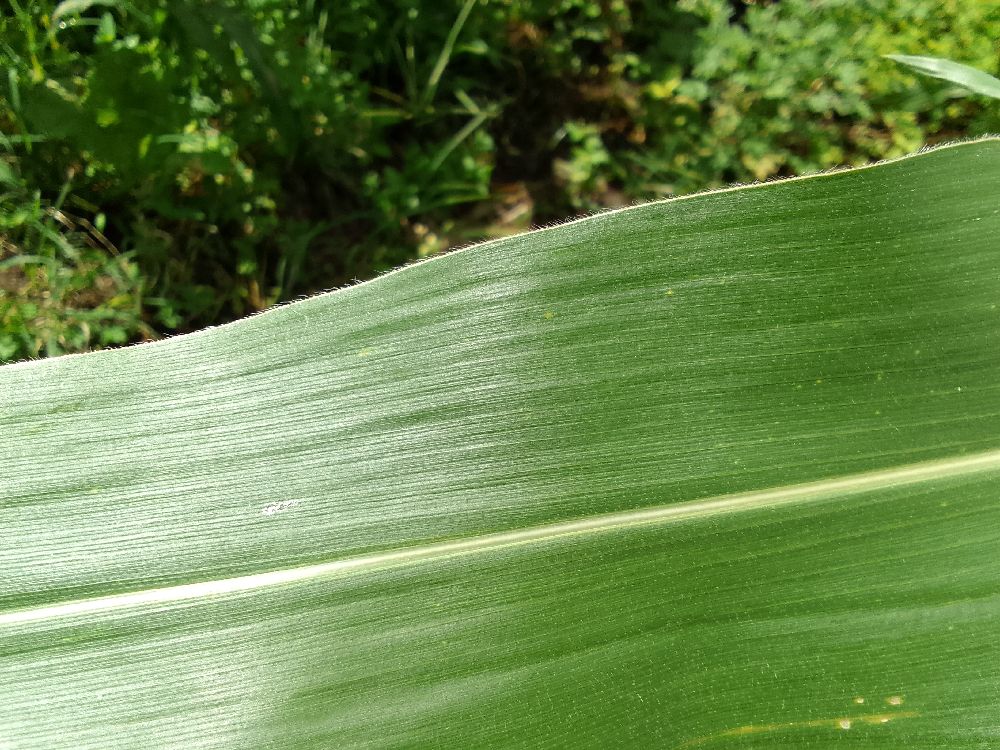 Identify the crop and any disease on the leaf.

maize, healthy
